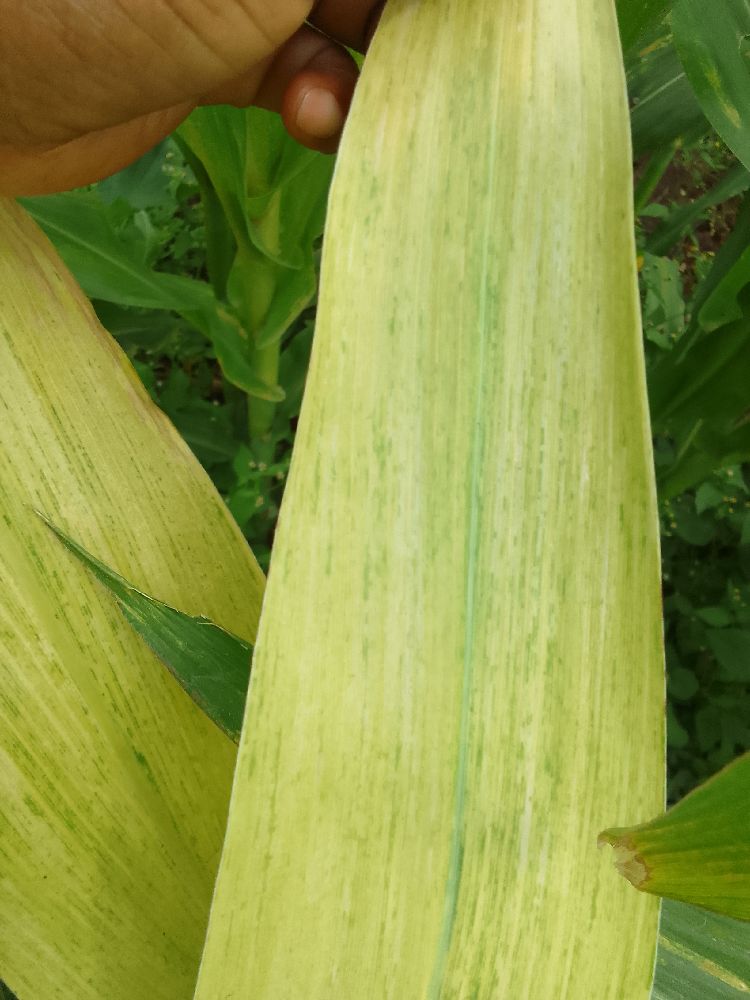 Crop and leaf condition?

maize, maize lethal necrosis
